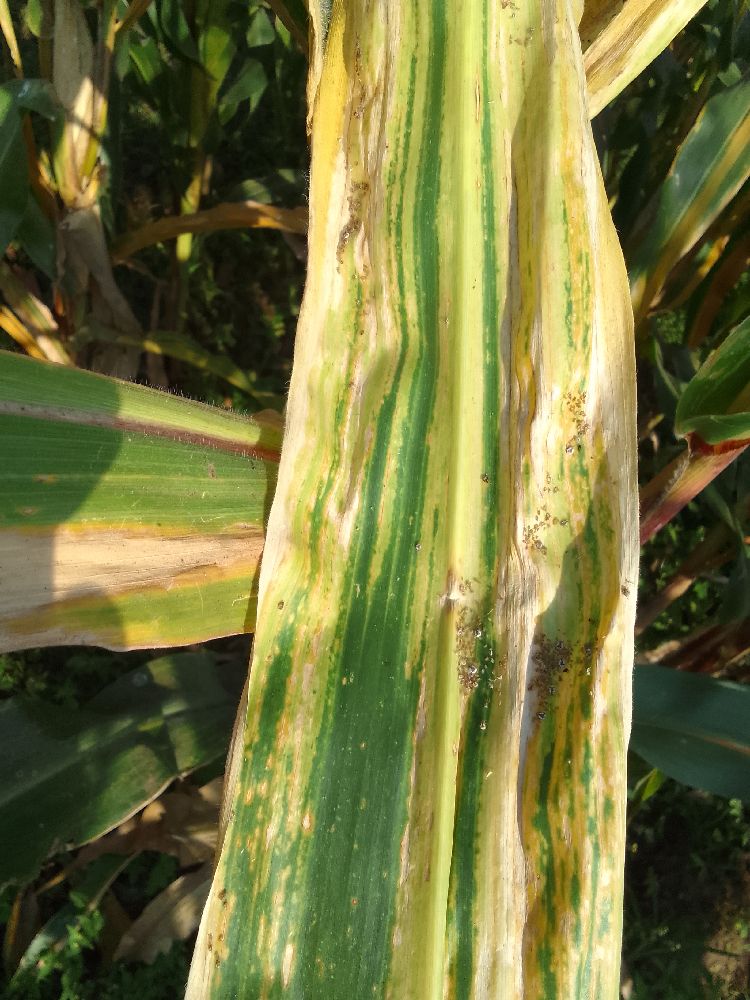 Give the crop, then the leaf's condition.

maize, maize lethal necrosis
